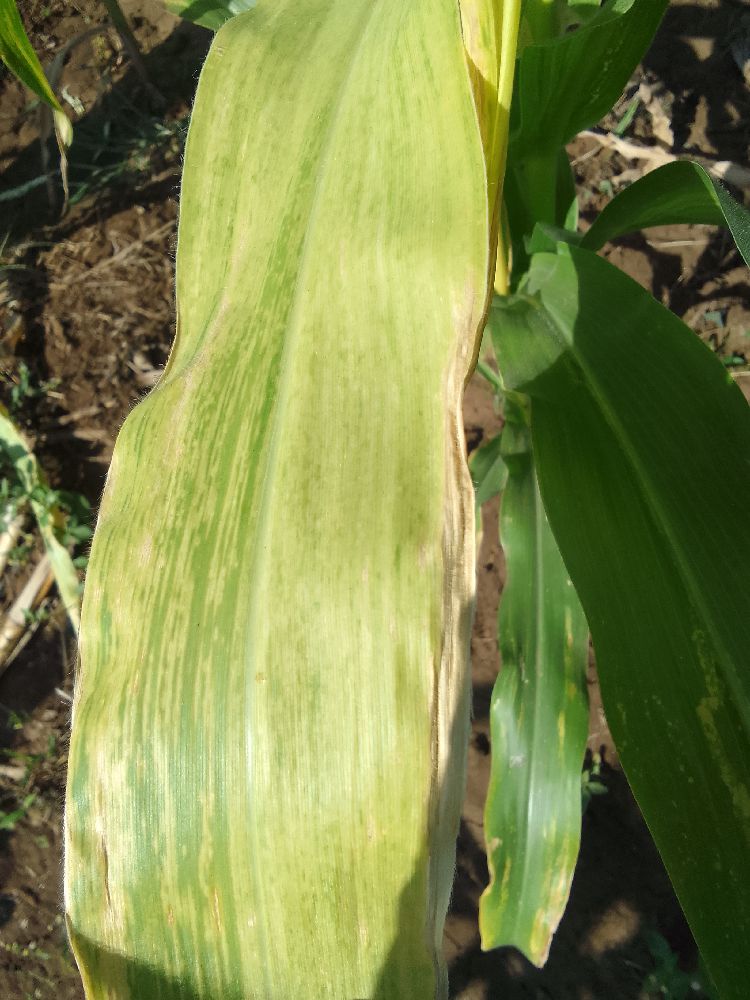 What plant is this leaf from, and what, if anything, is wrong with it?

maize, maize lethal necrosis
